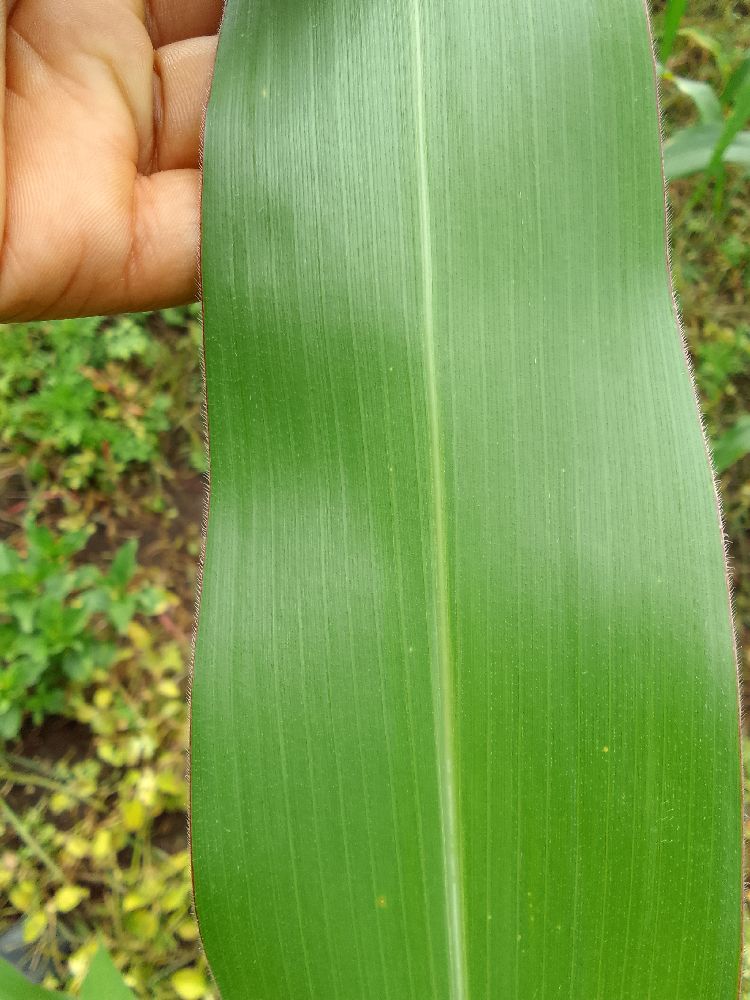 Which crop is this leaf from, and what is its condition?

maize, healthy
